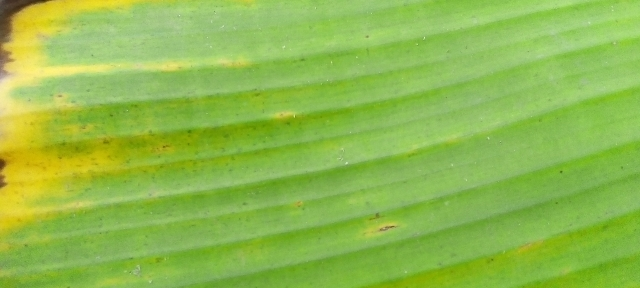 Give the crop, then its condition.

banana, fusarium wilt race 1
